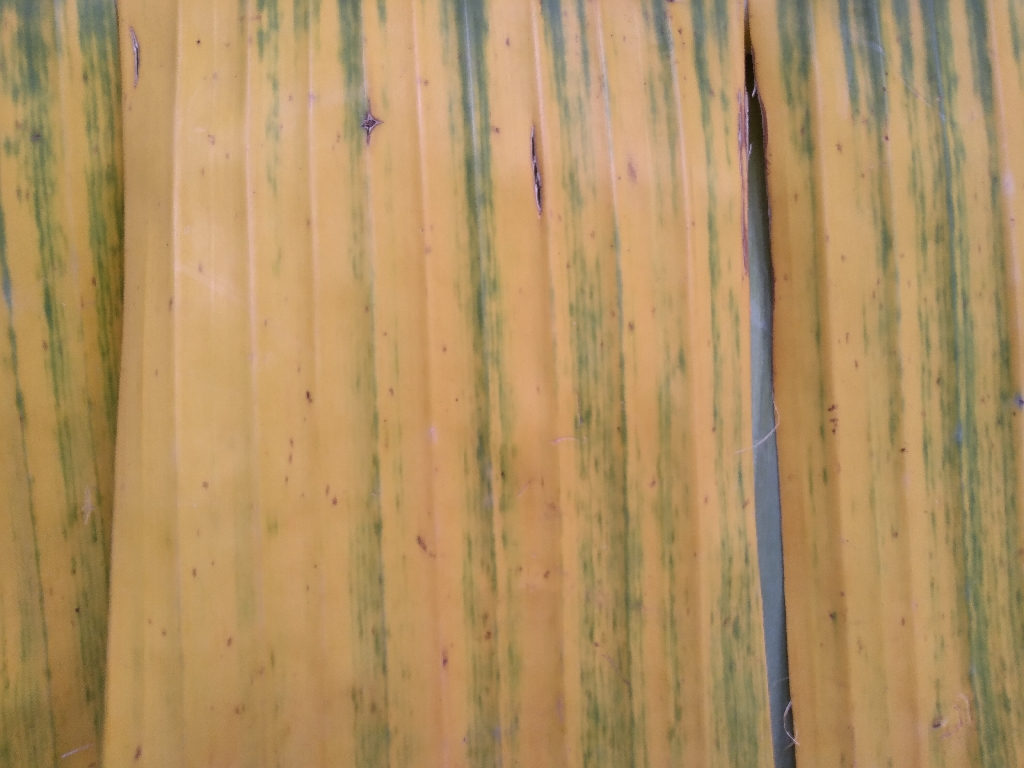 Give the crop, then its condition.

banana, fusarium wilt race 1
